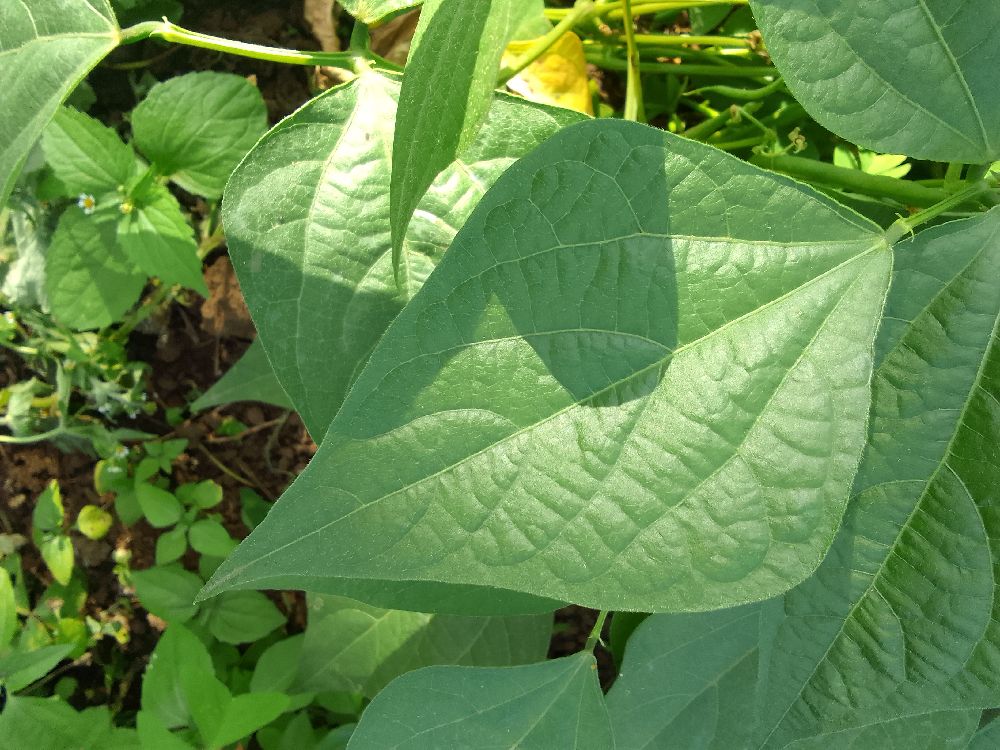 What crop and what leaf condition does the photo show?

common bean, healthy
